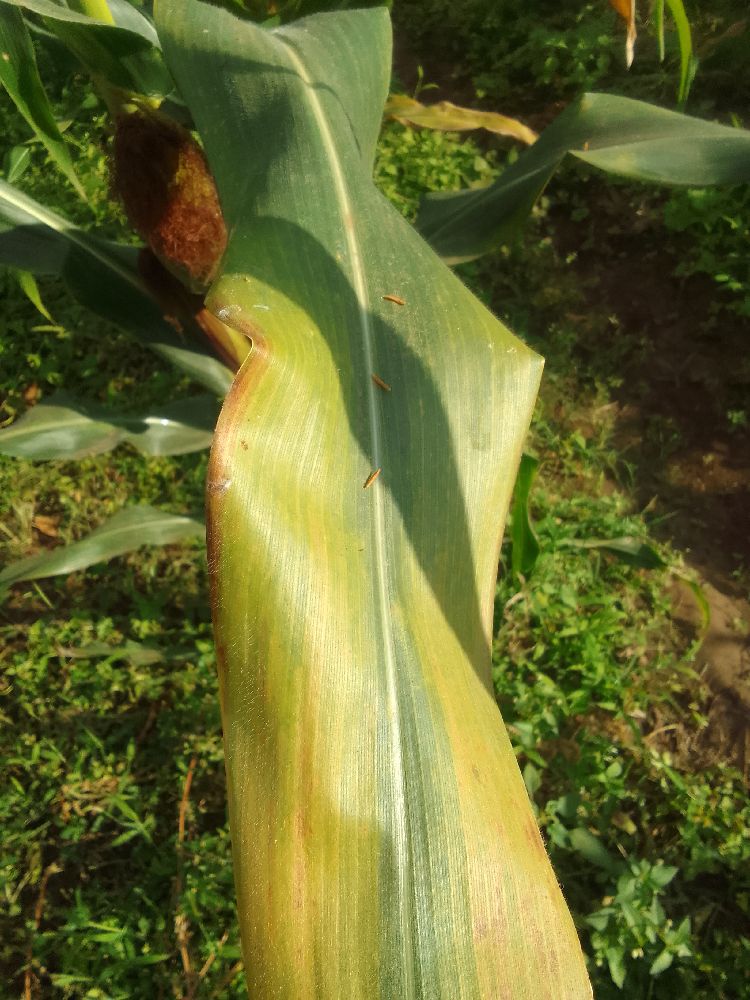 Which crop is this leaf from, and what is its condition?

maize, maize lethal necrosis
